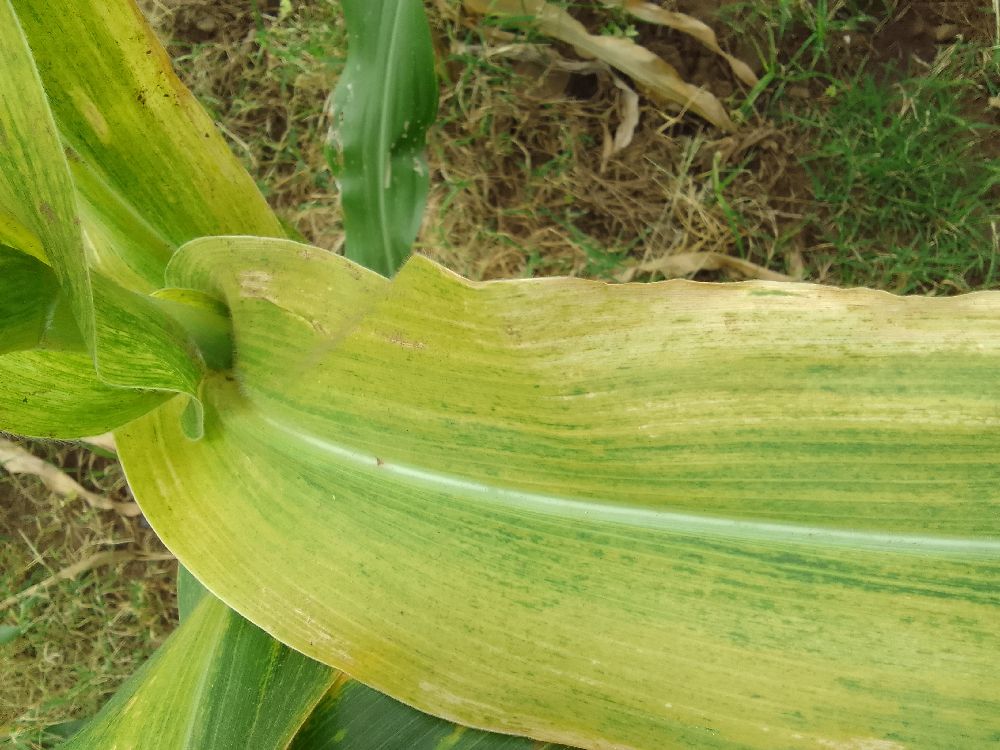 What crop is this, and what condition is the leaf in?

maize, maize lethal necrosis
